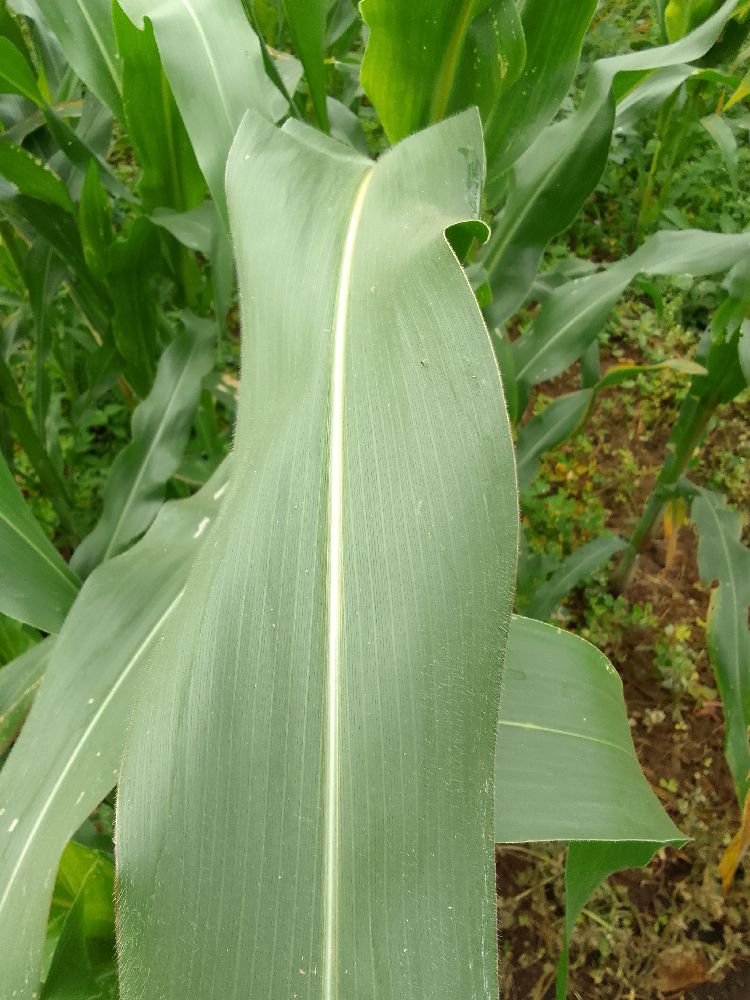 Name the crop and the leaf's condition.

maize, healthy
